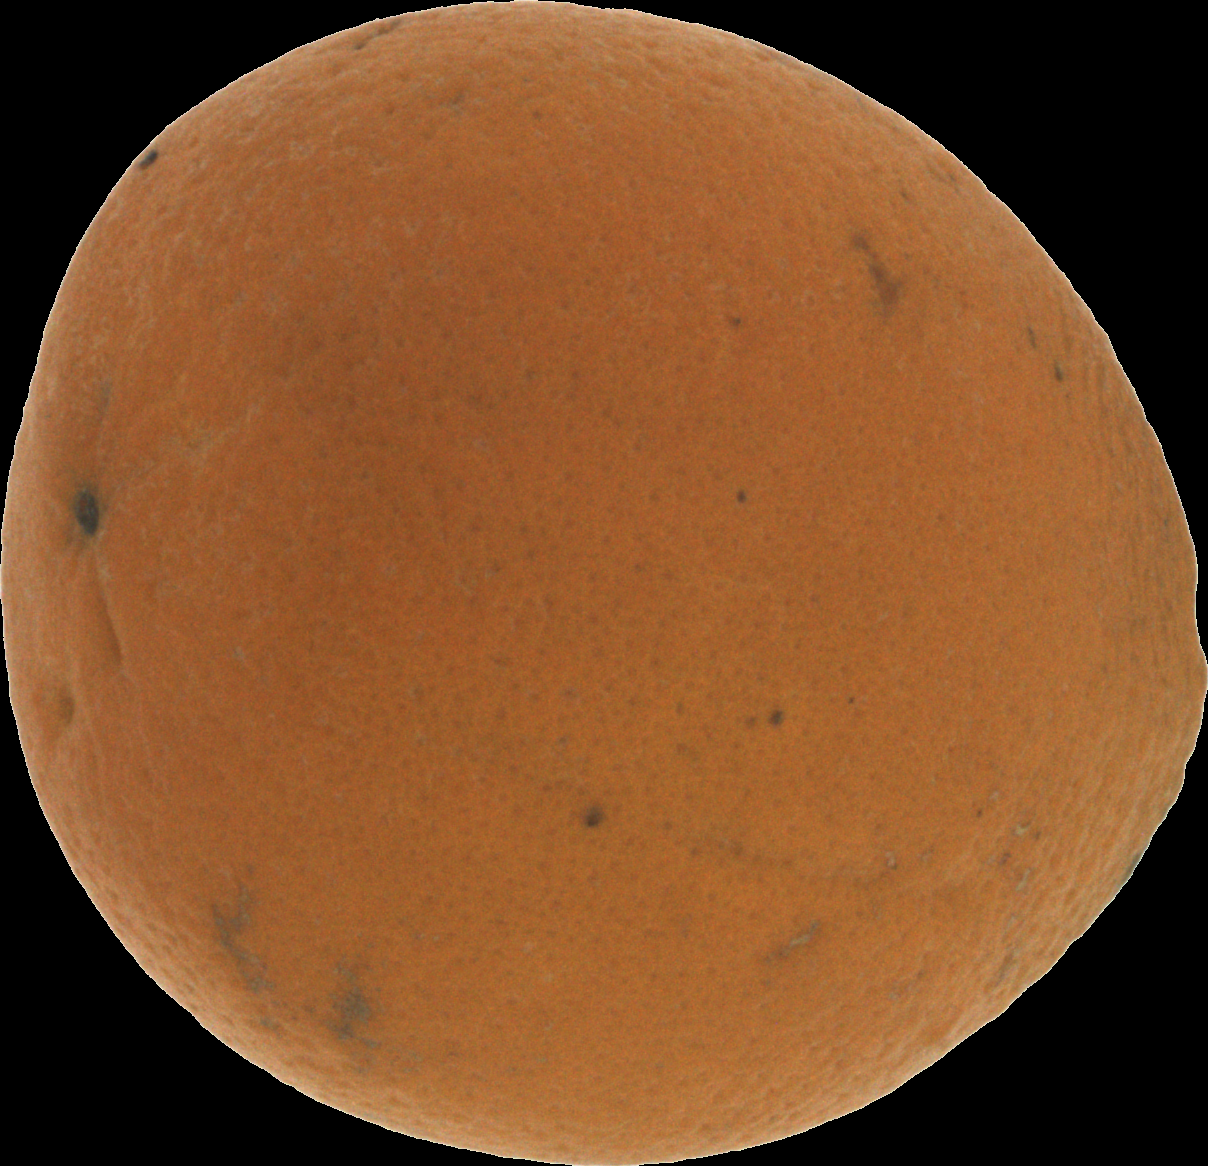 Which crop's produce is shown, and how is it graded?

orange, bad
